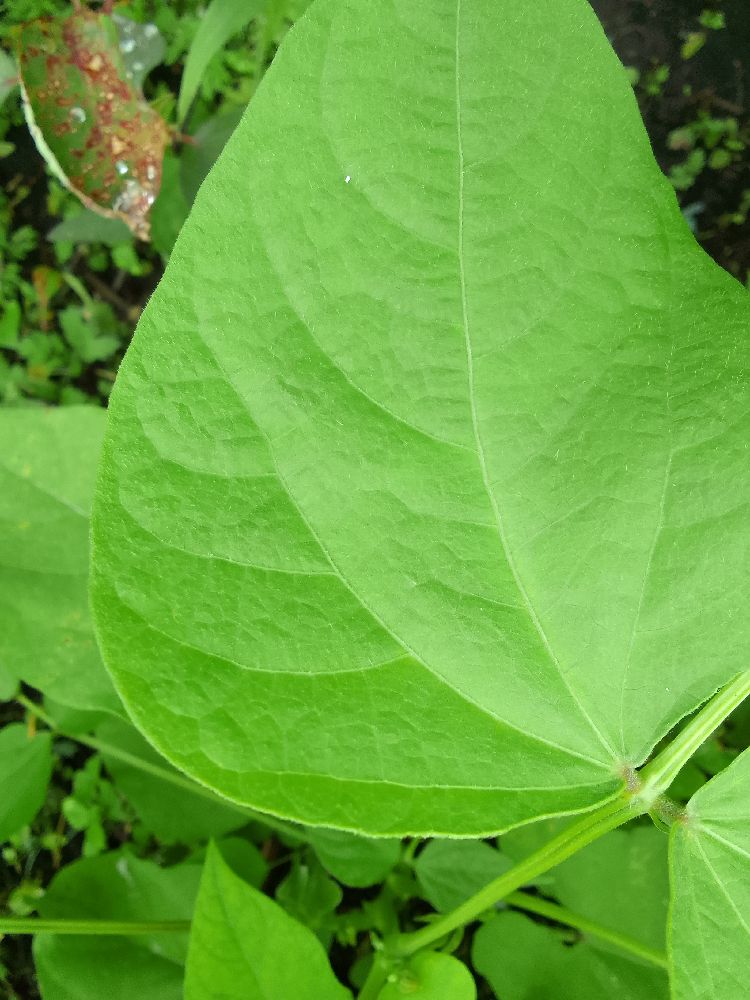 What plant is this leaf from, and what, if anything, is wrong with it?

common bean, healthy
